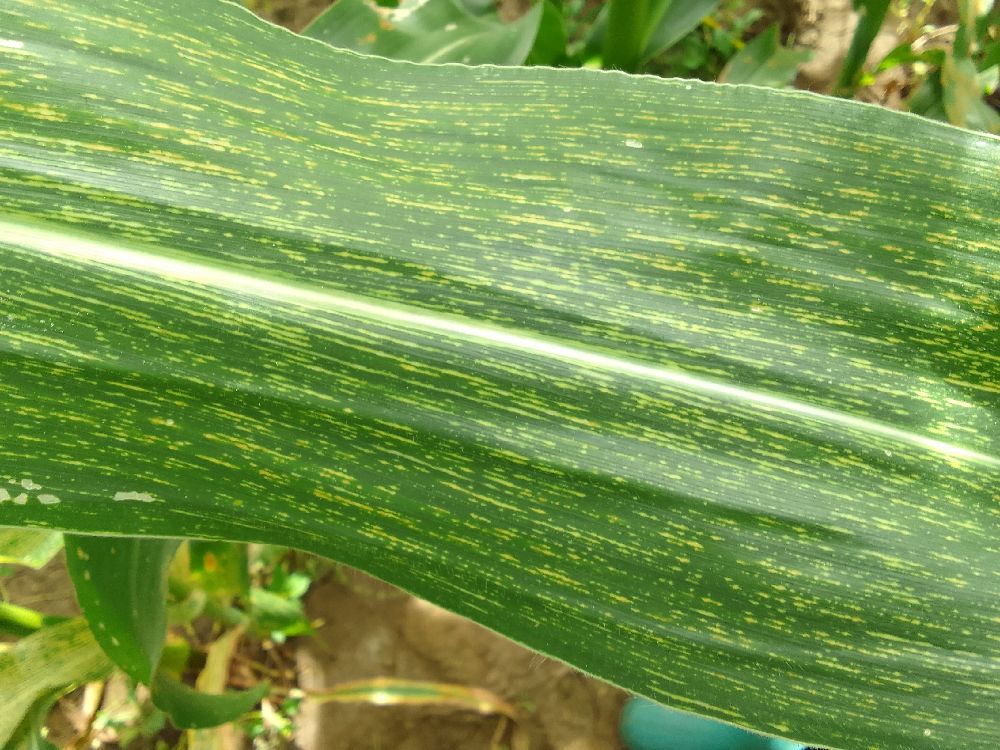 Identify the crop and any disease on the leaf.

maize, maize streak virus
